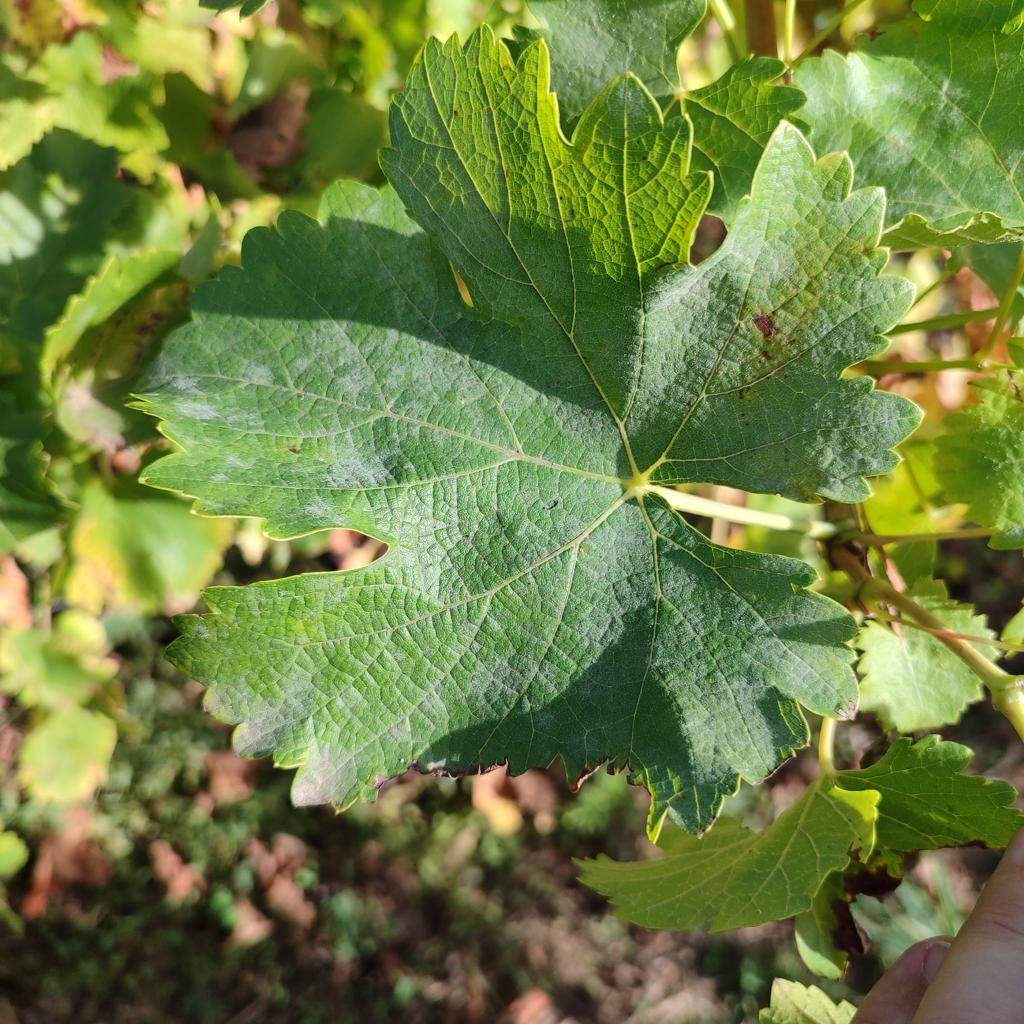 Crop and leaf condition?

grapevine, powdery mildew
